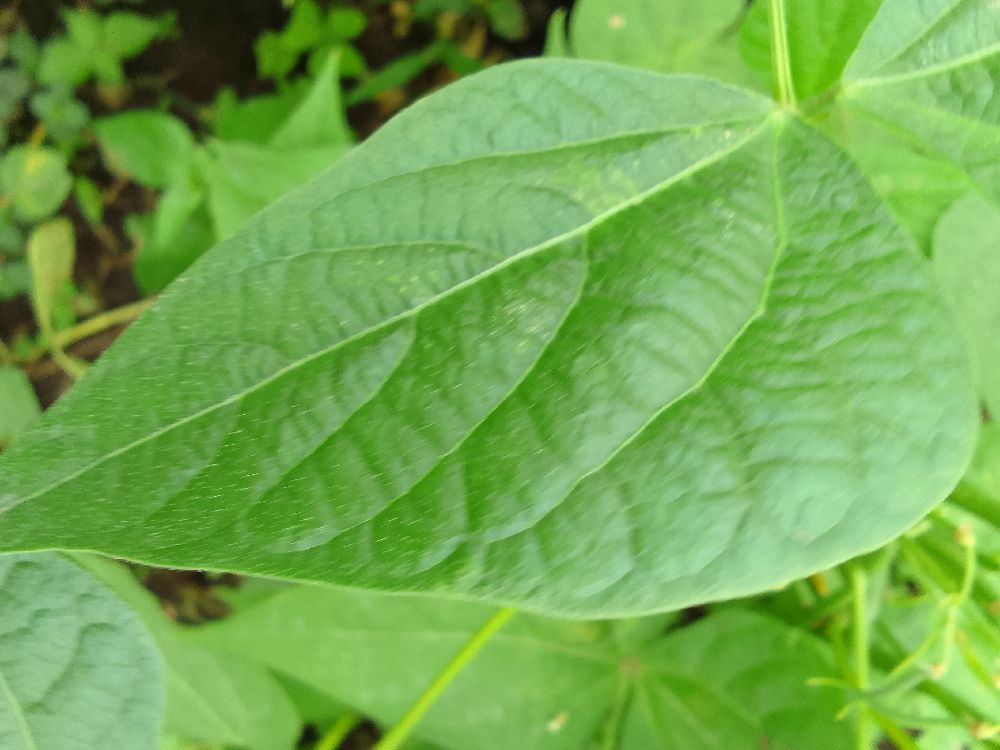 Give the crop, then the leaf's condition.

common bean, healthy
